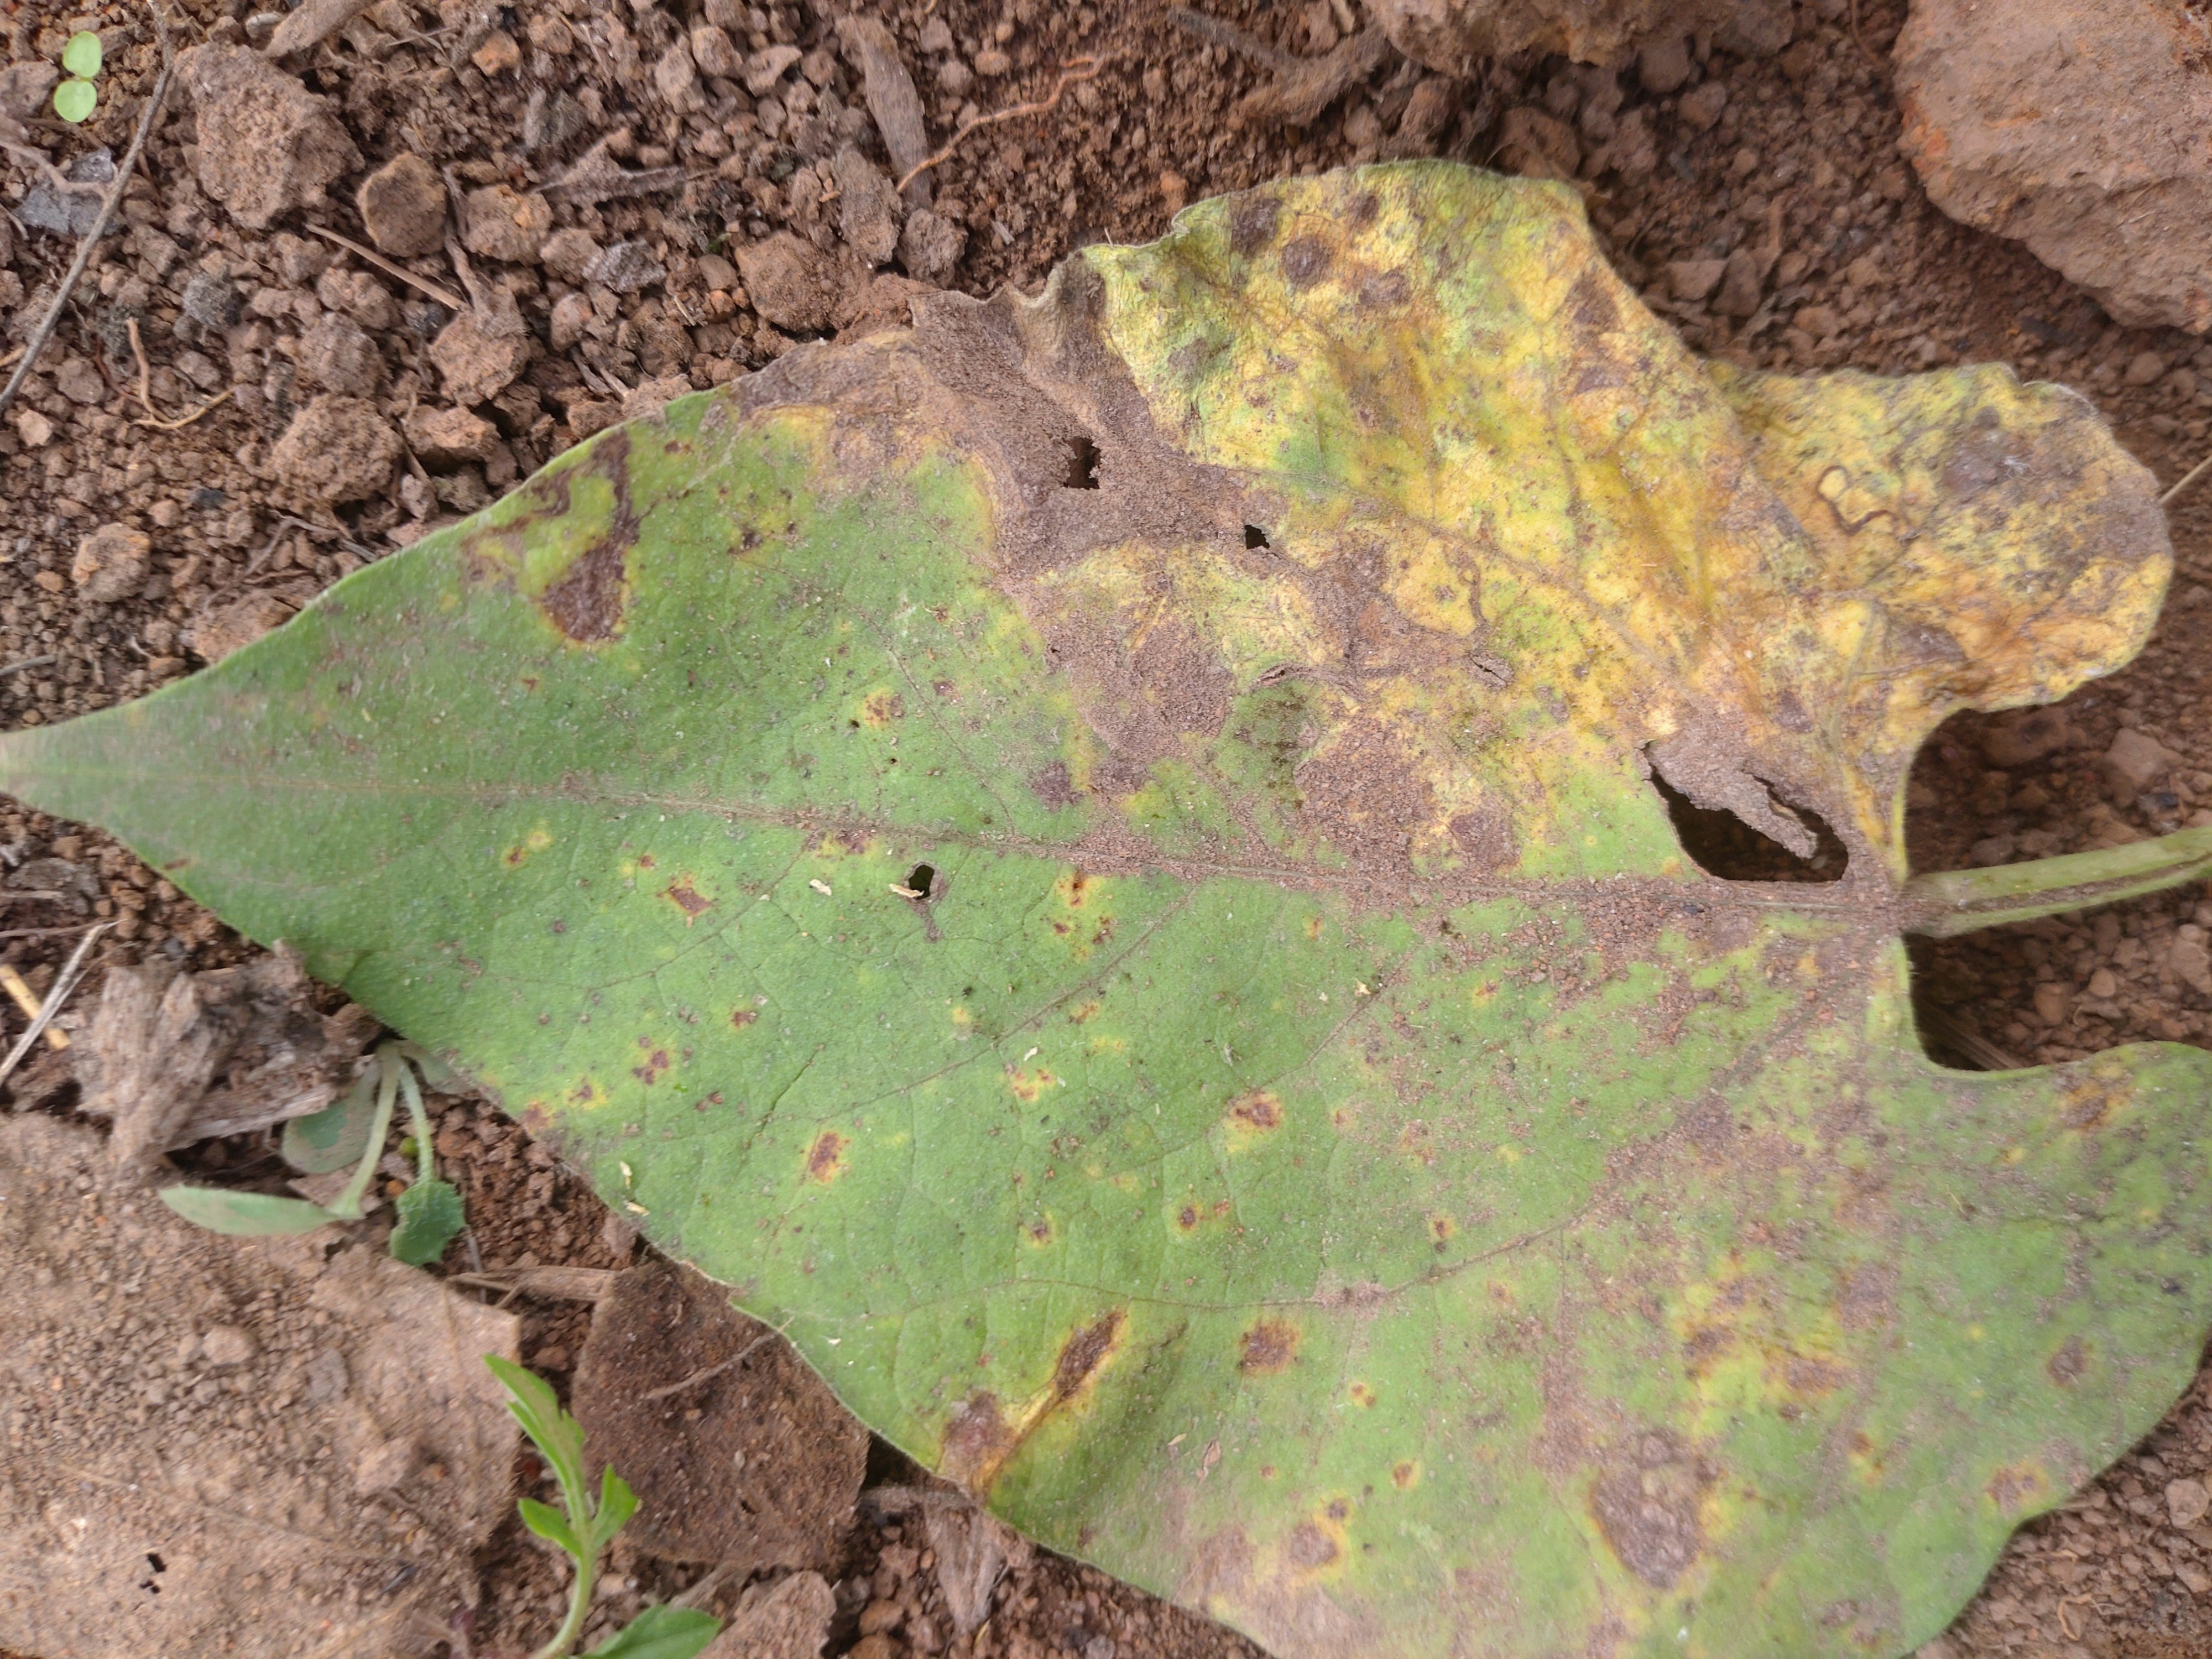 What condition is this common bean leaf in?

rust
